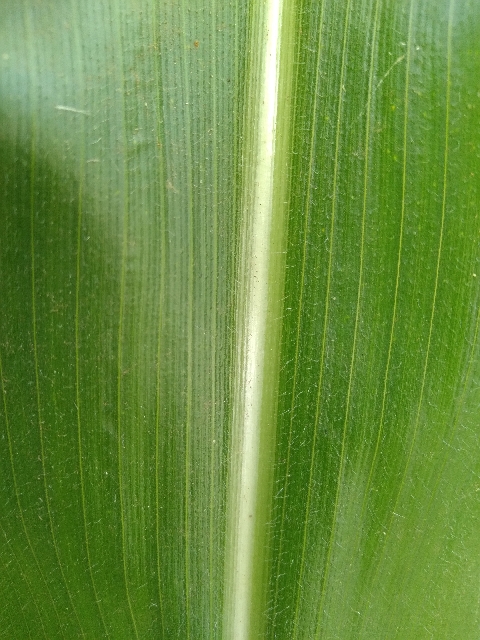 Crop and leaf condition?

maize, healthy
